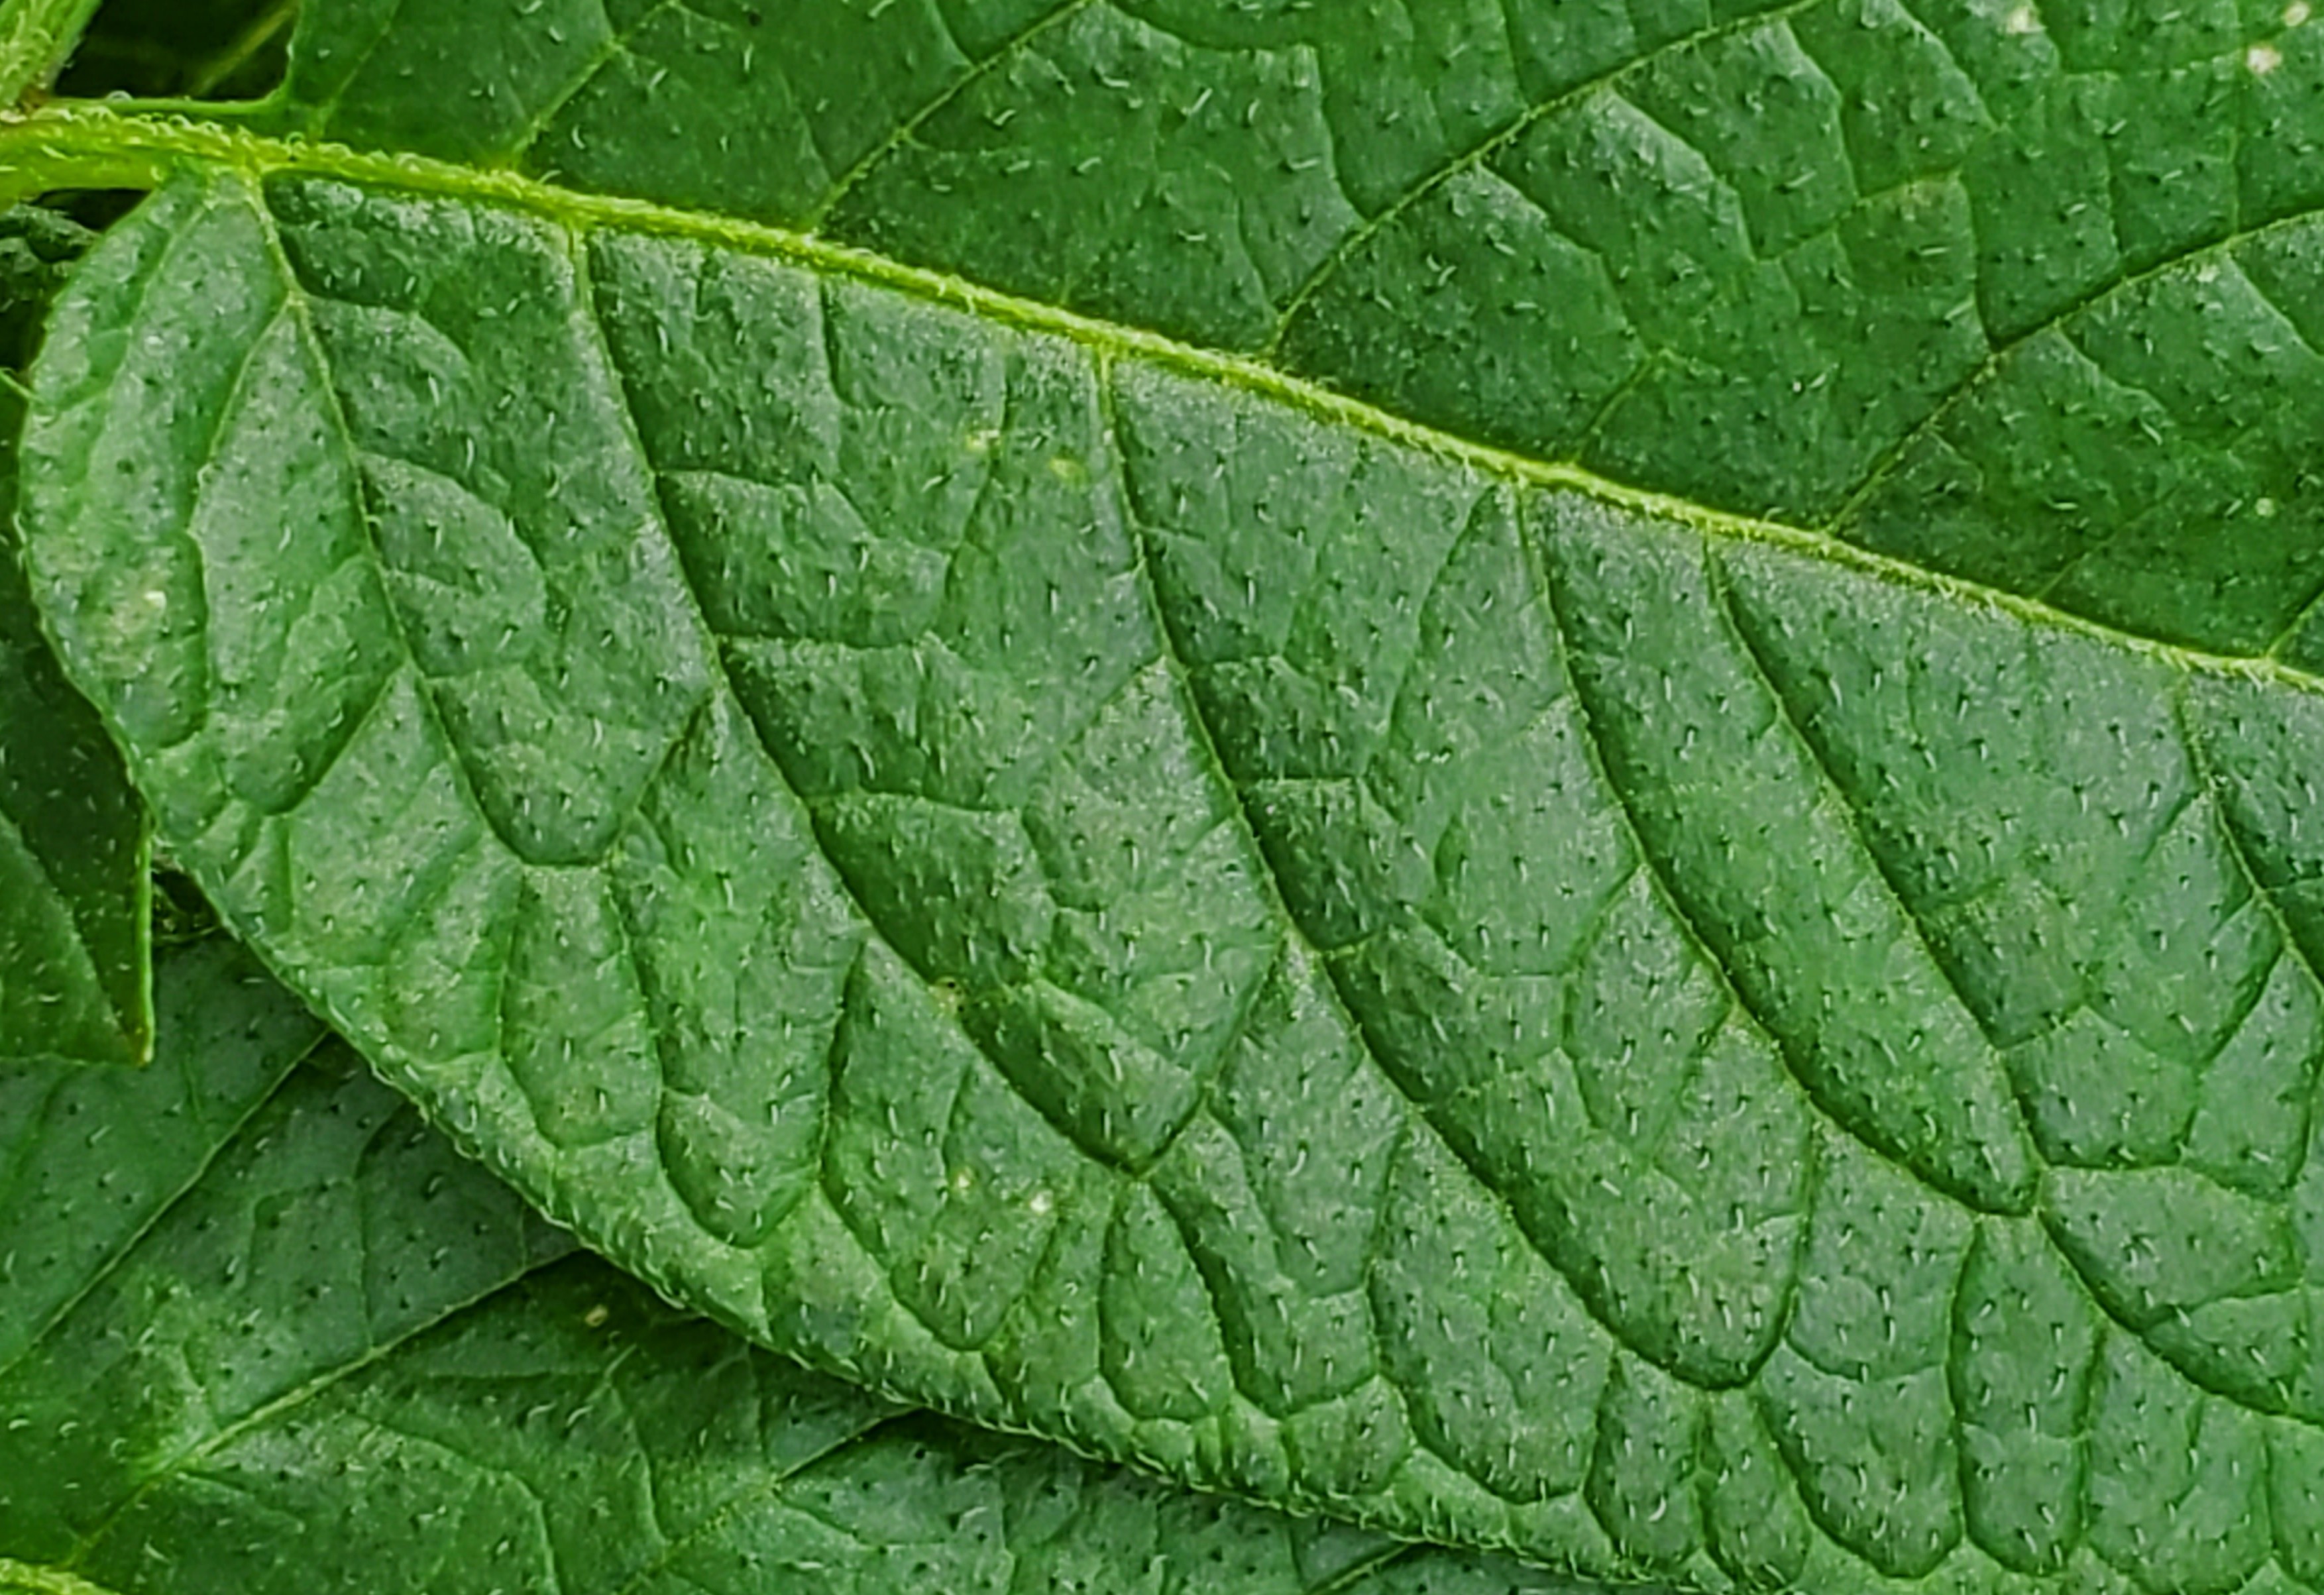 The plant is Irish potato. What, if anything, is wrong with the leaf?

healthy
